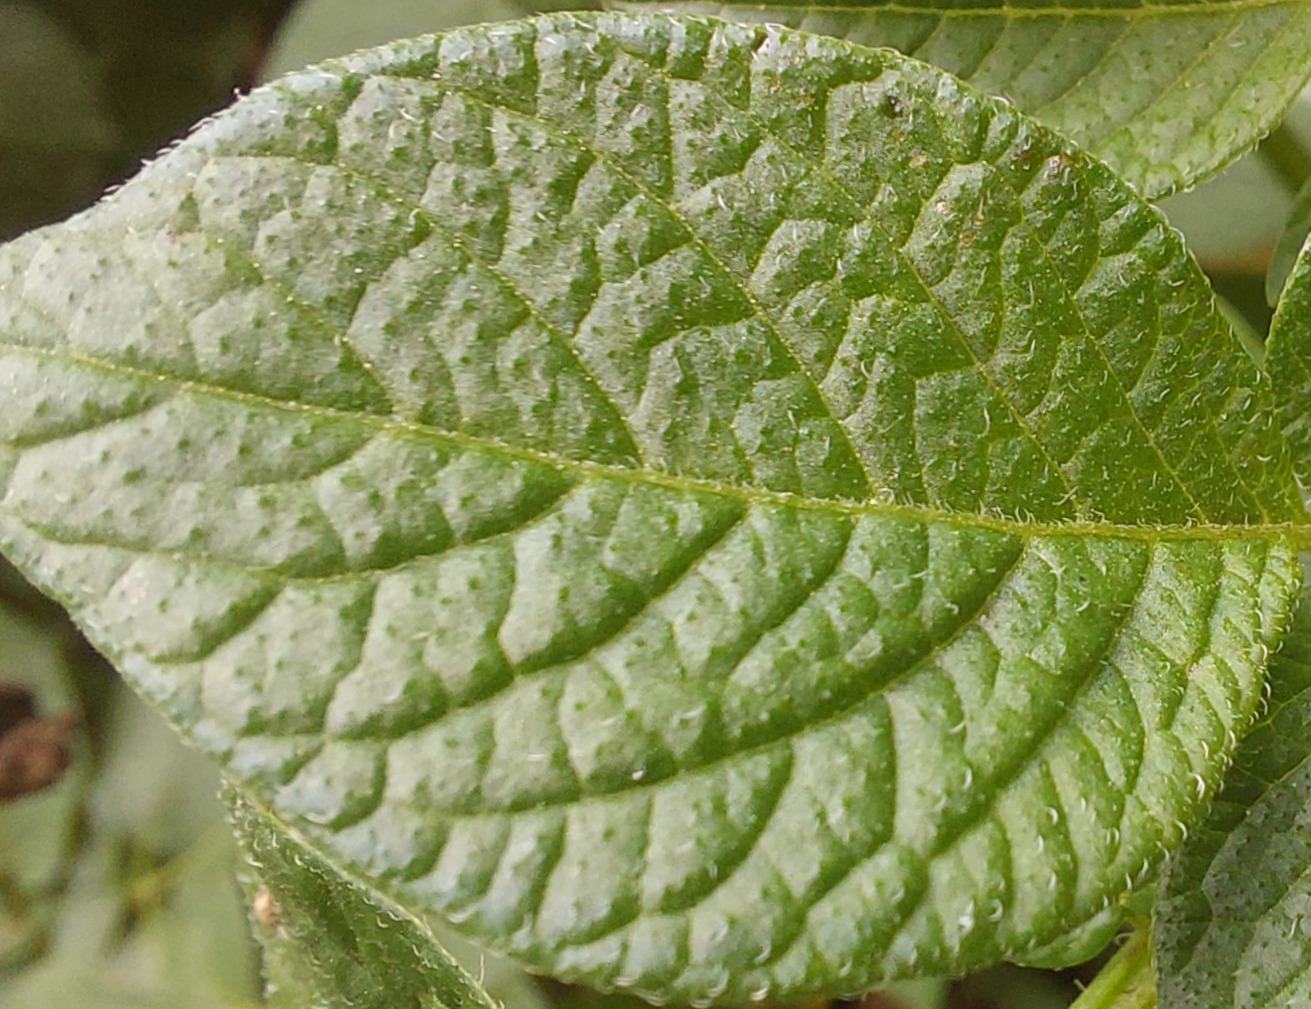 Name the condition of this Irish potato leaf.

healthy
